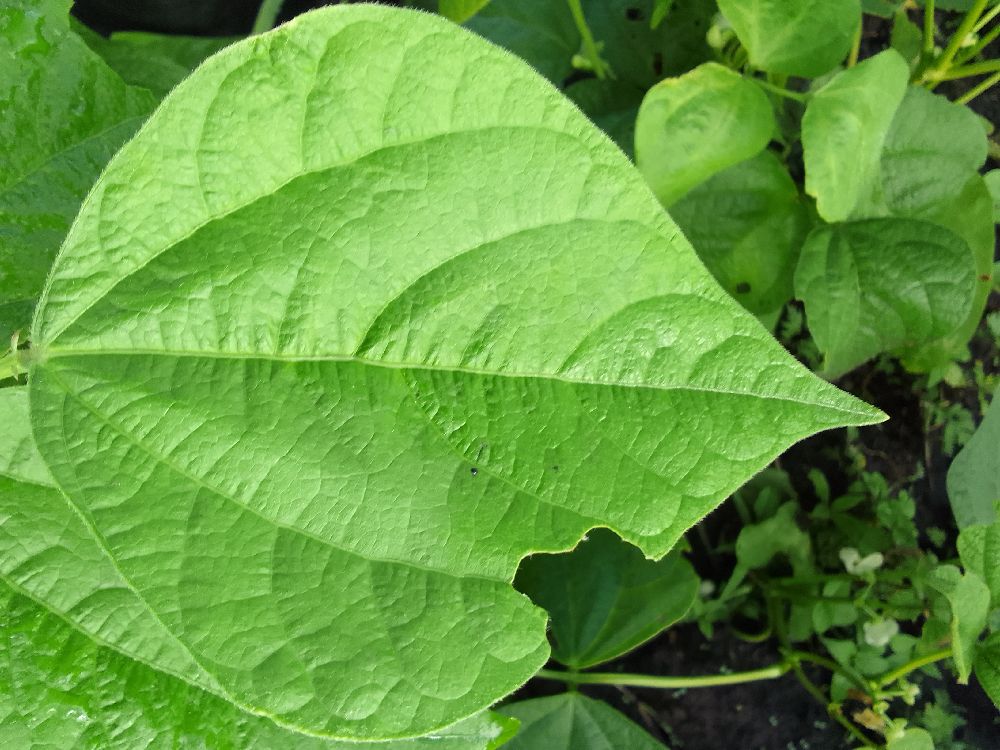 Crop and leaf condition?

common bean, healthy
